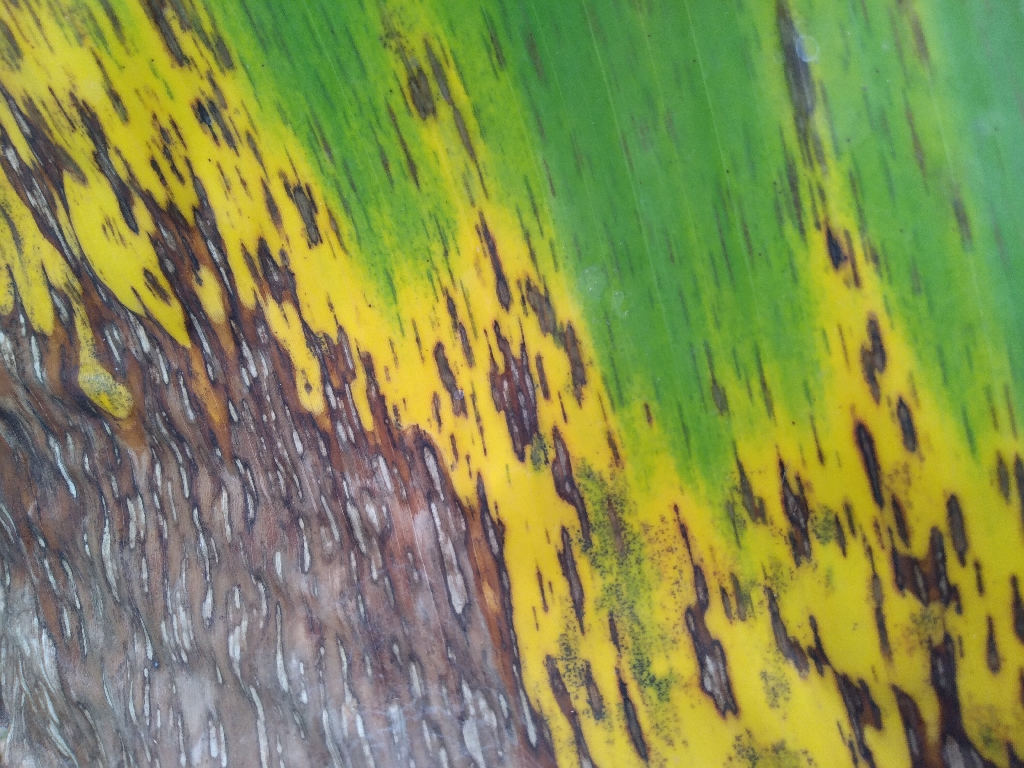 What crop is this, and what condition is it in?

banana, black sigatoka
